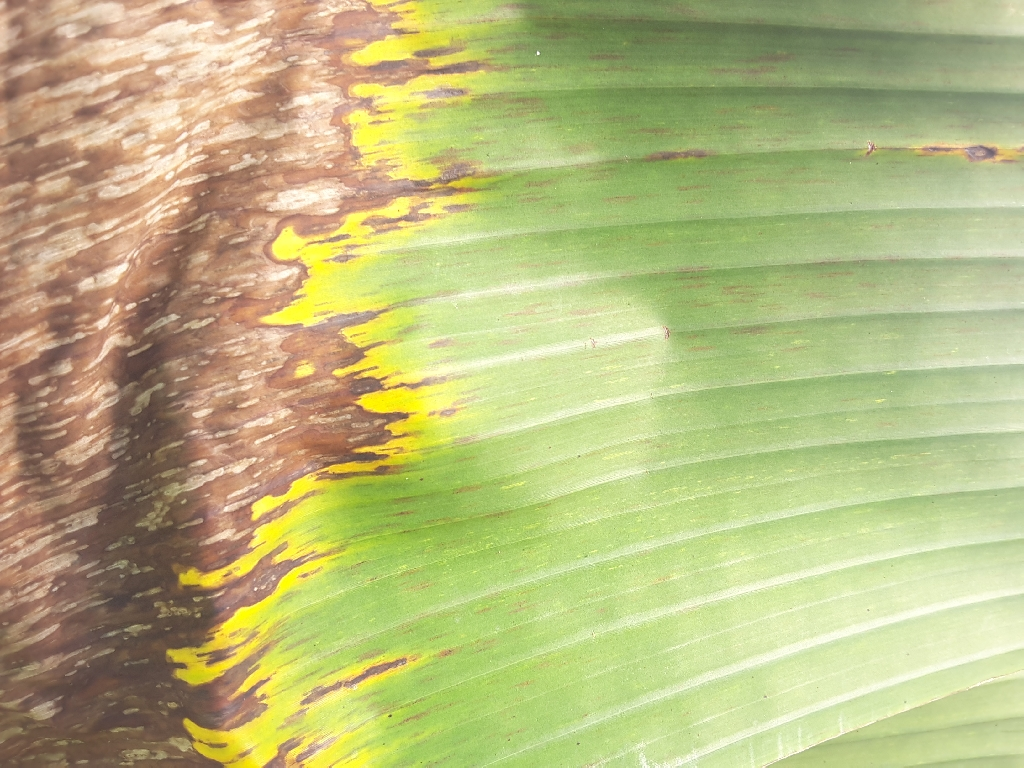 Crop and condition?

banana, black sigatoka
